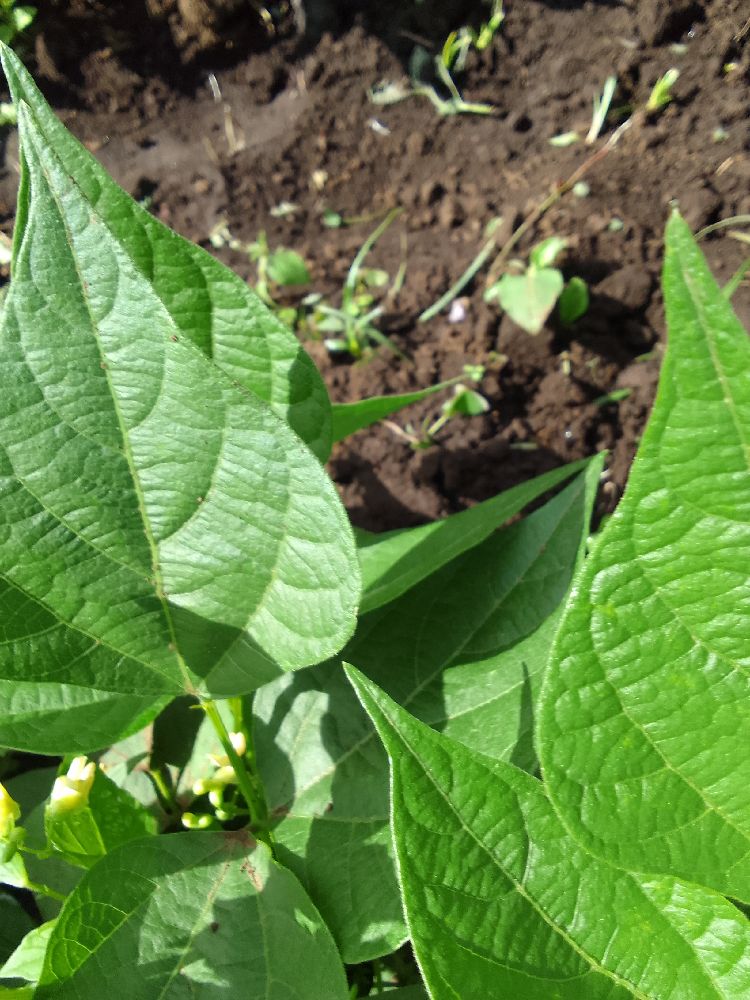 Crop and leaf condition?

common bean, healthy
